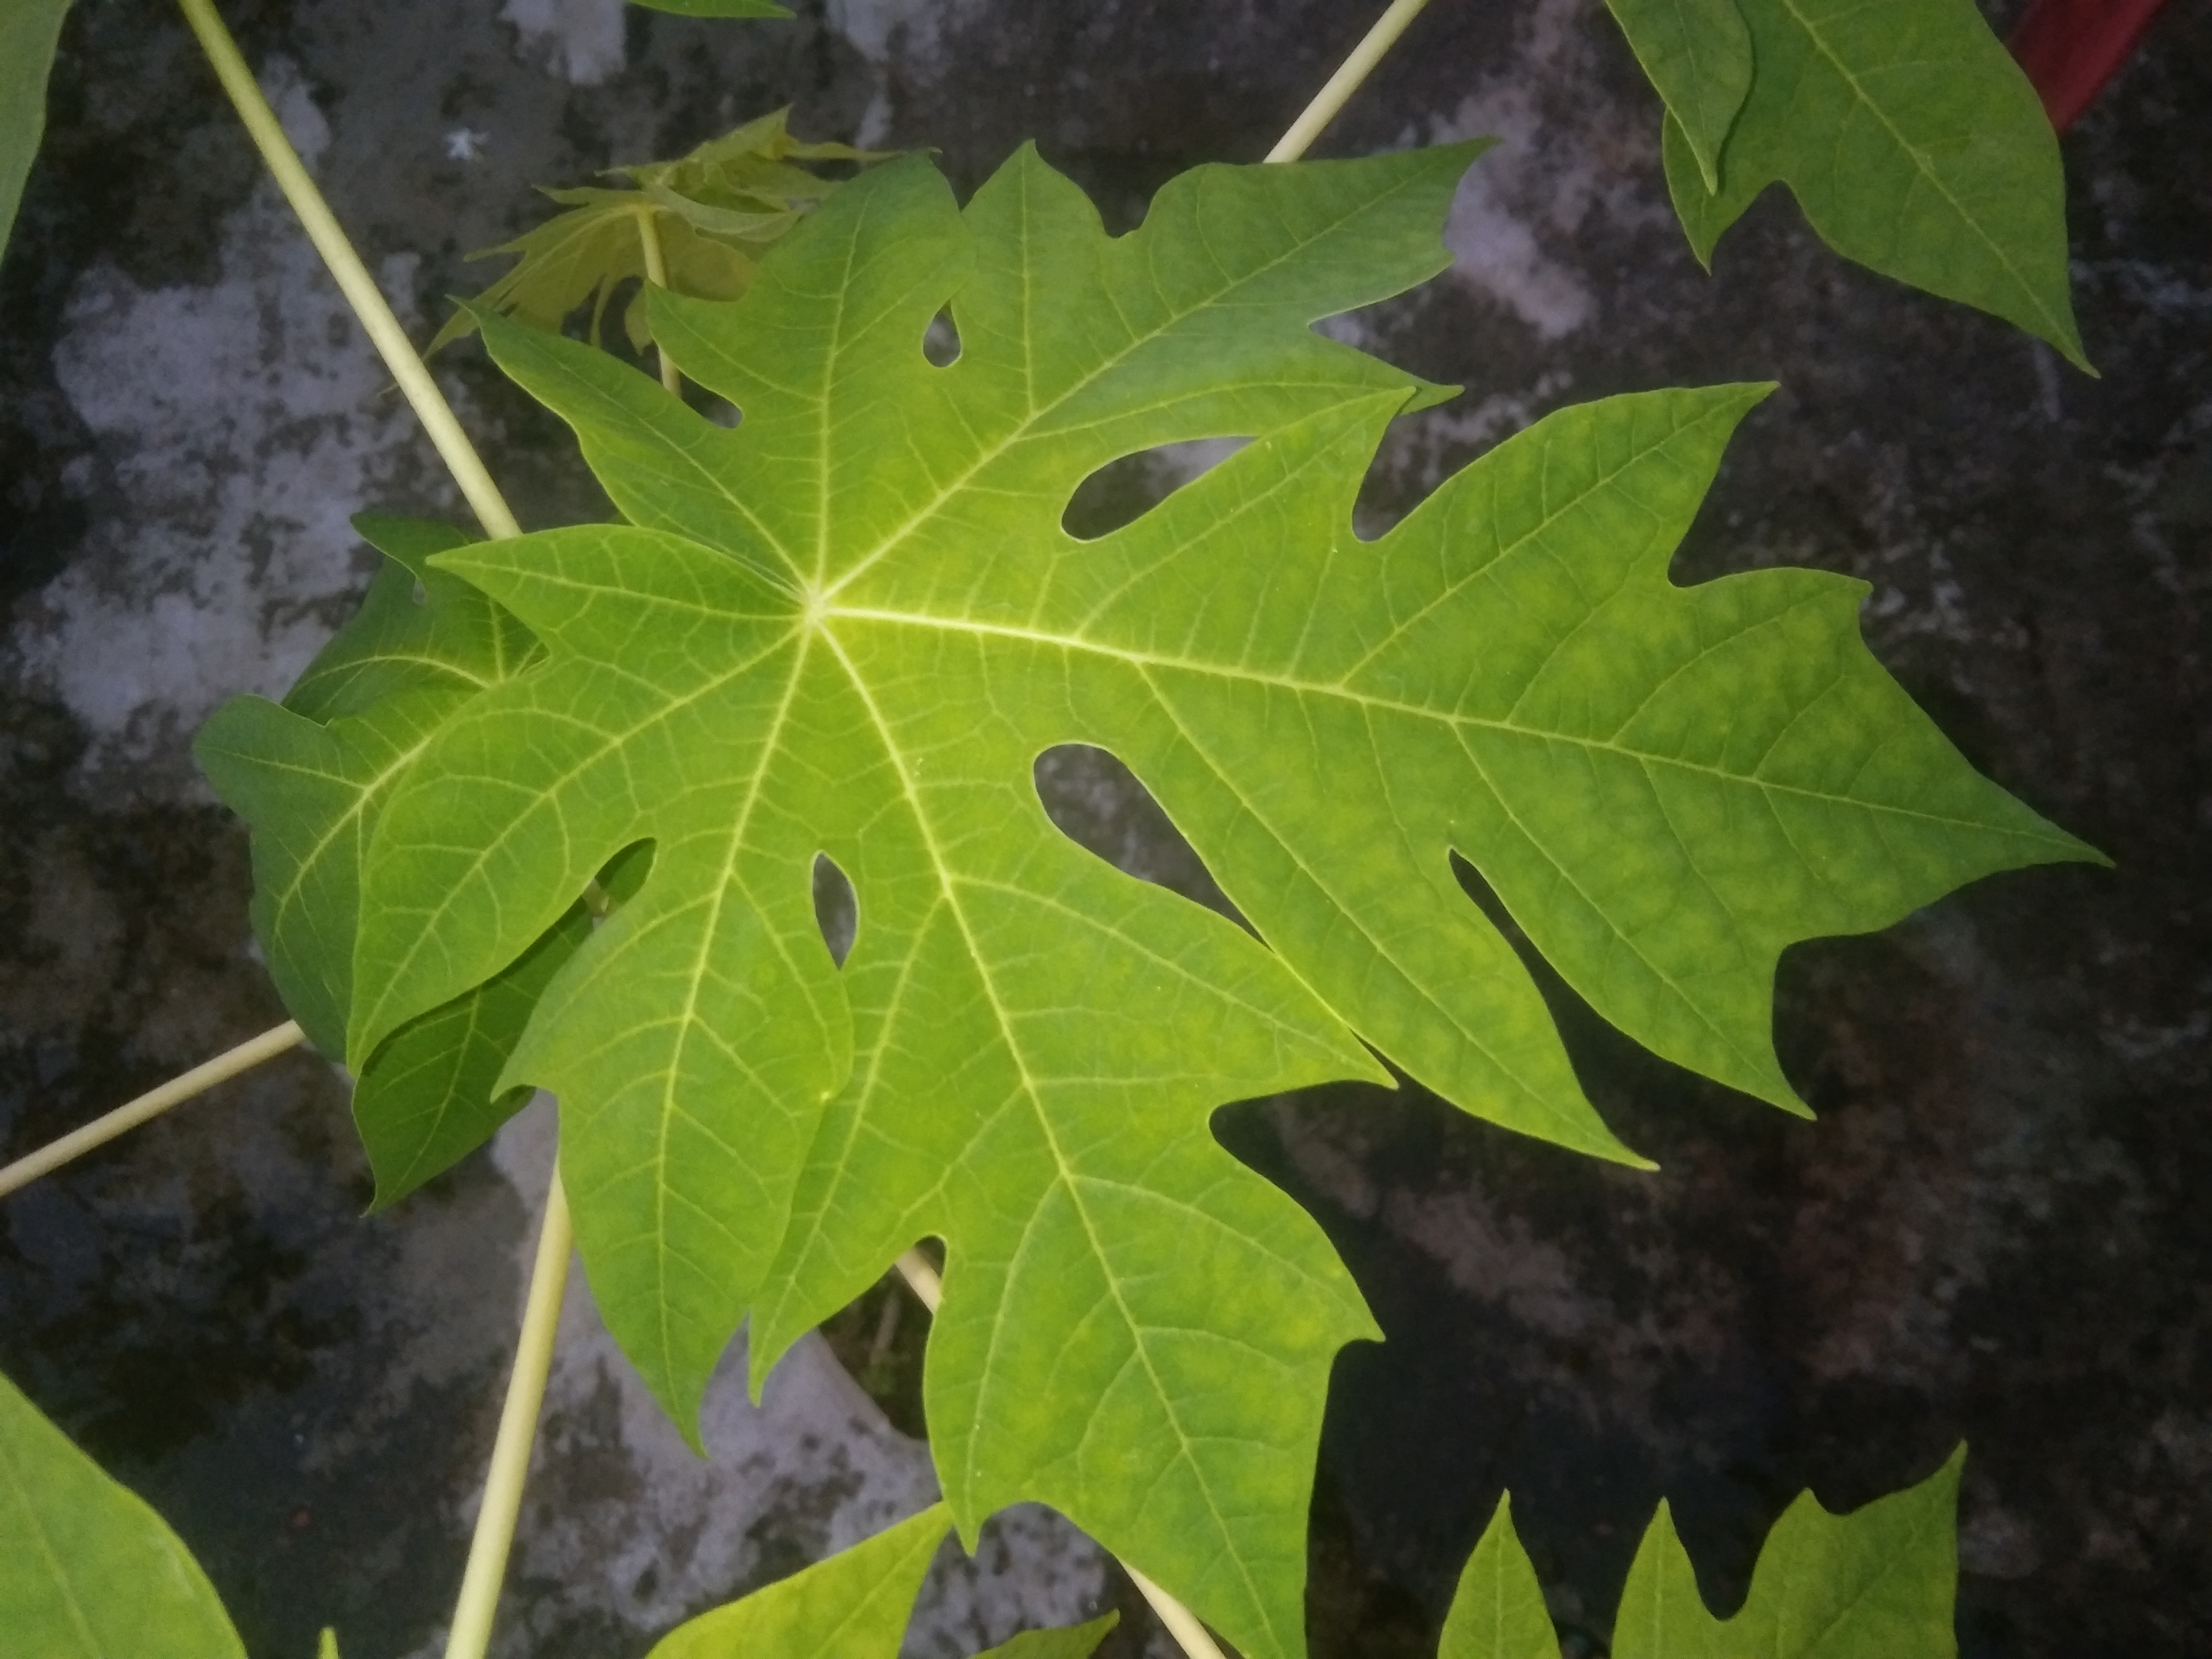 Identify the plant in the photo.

papaya
